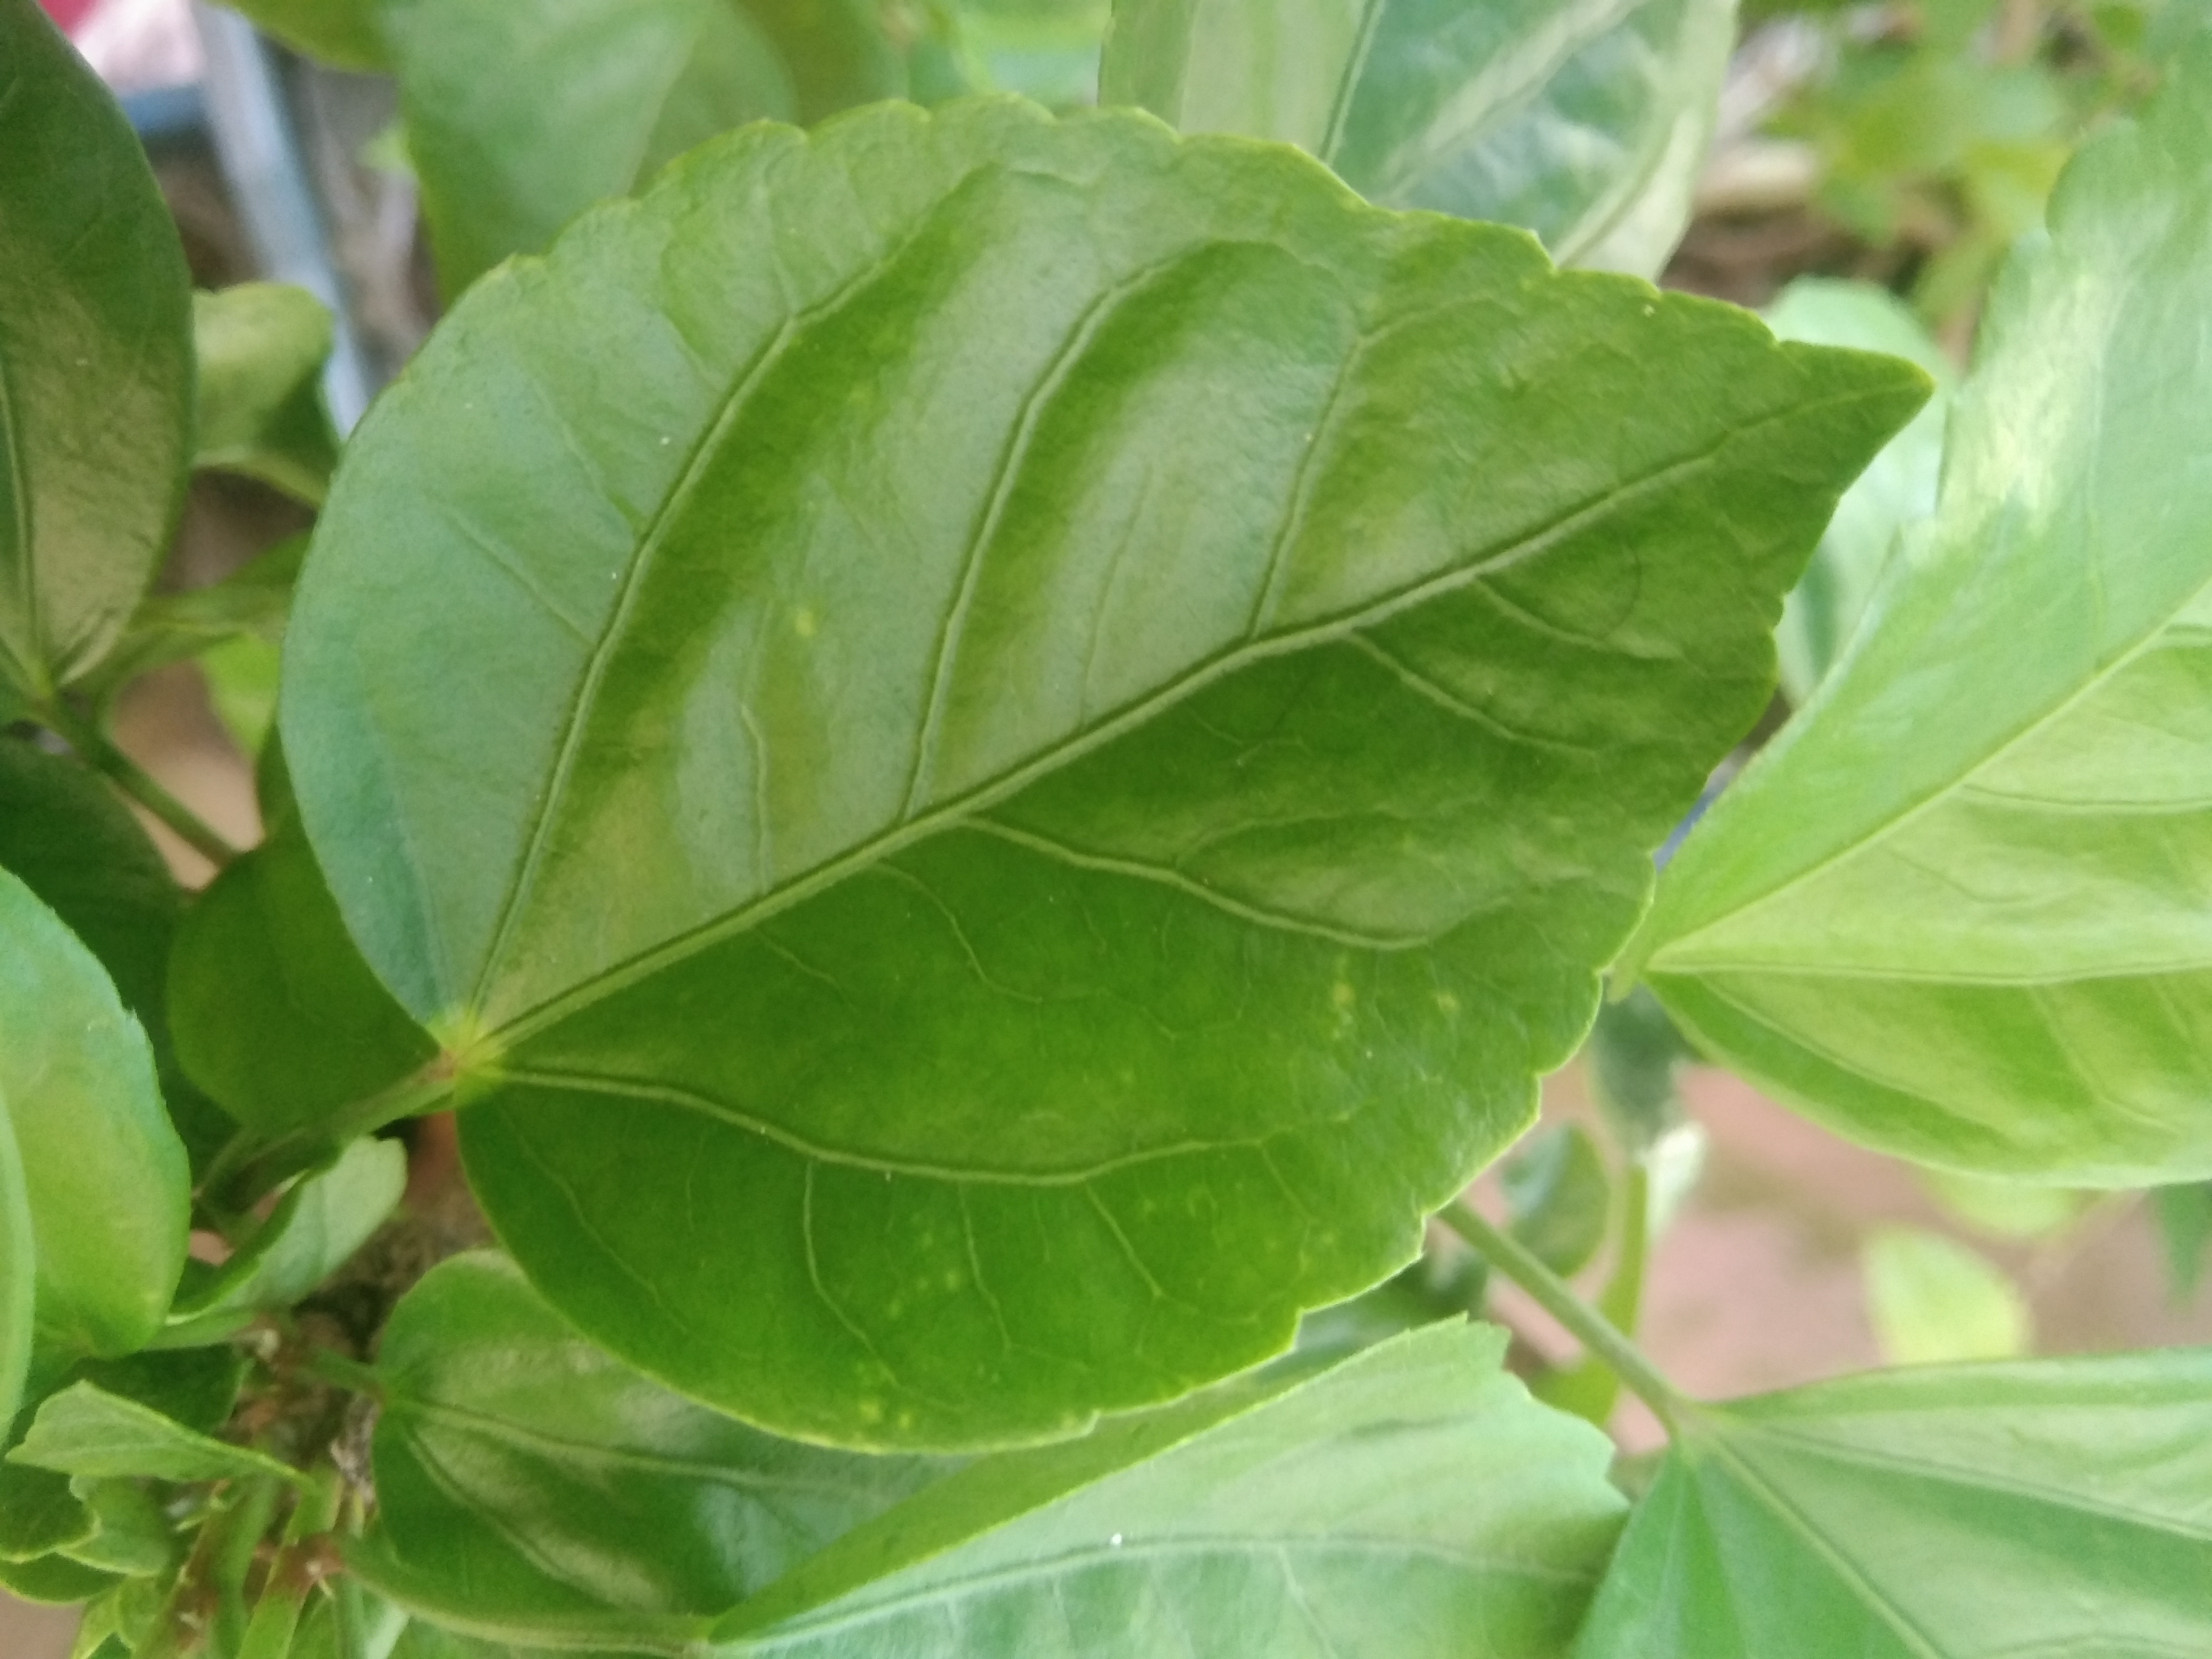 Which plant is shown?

hibiscus
